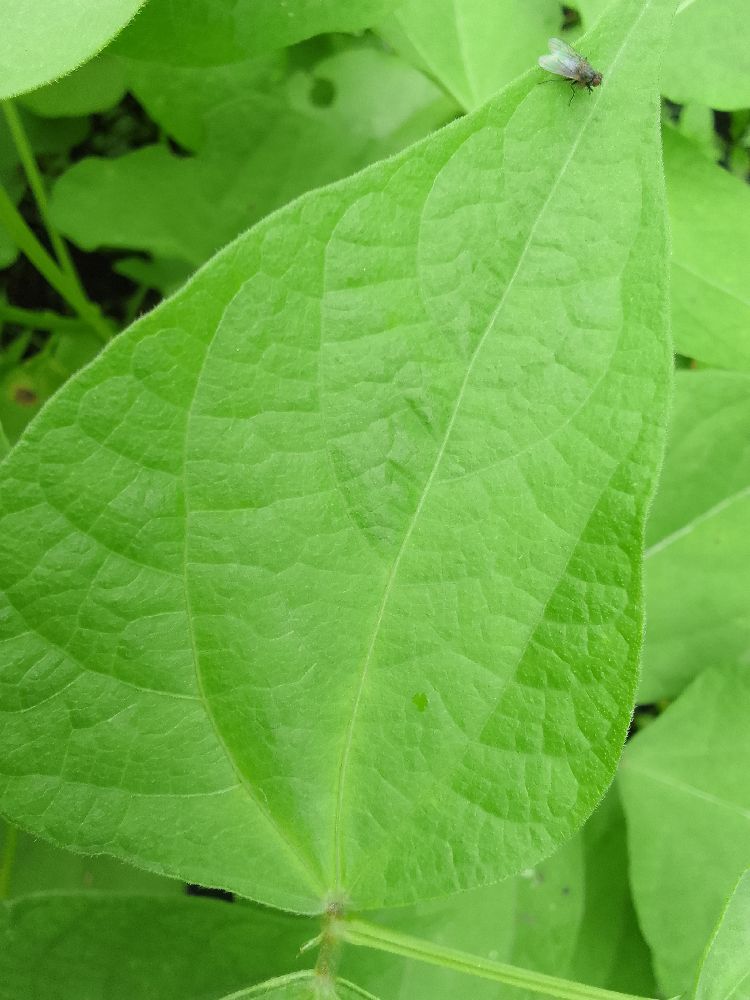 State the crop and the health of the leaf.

common bean, healthy
